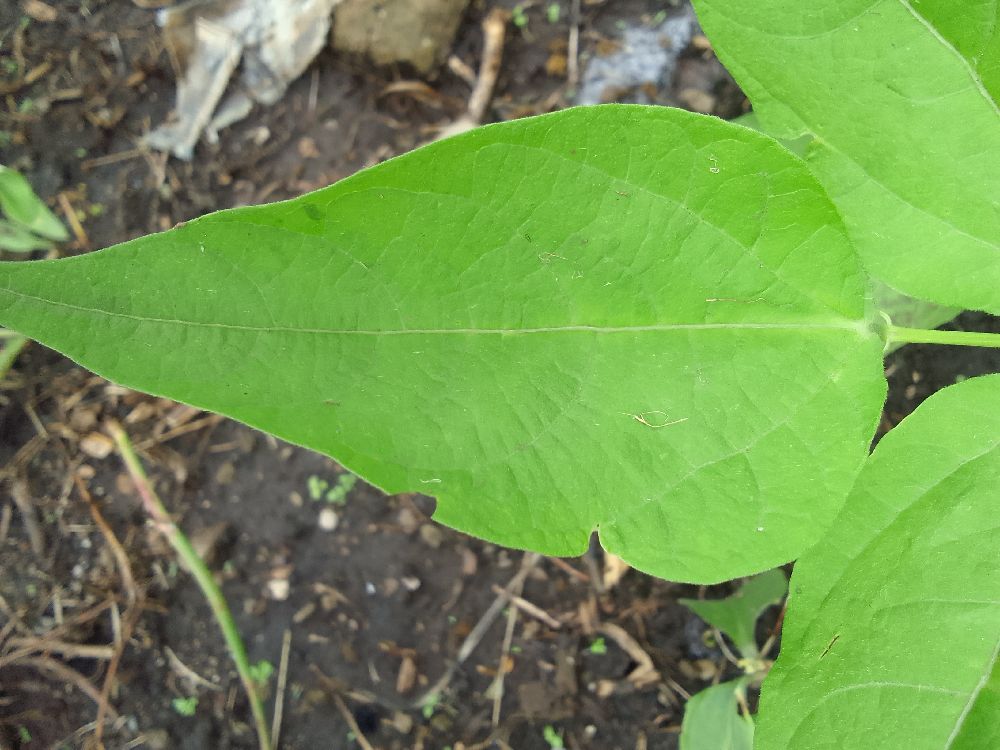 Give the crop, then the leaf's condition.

common bean, healthy
